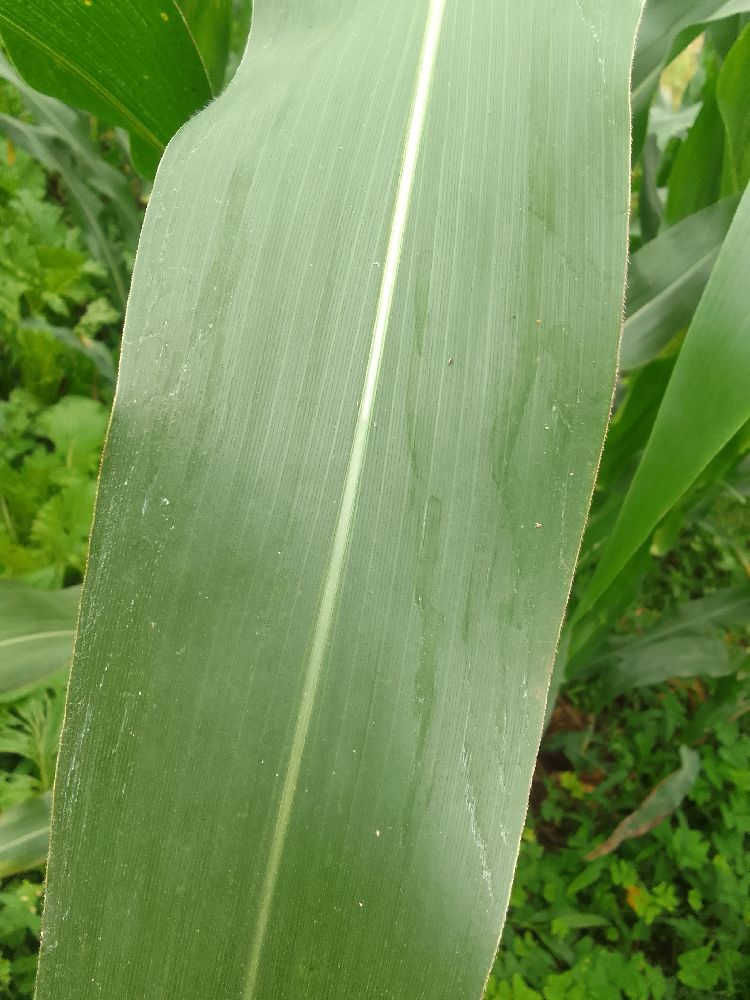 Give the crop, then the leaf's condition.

maize, healthy
